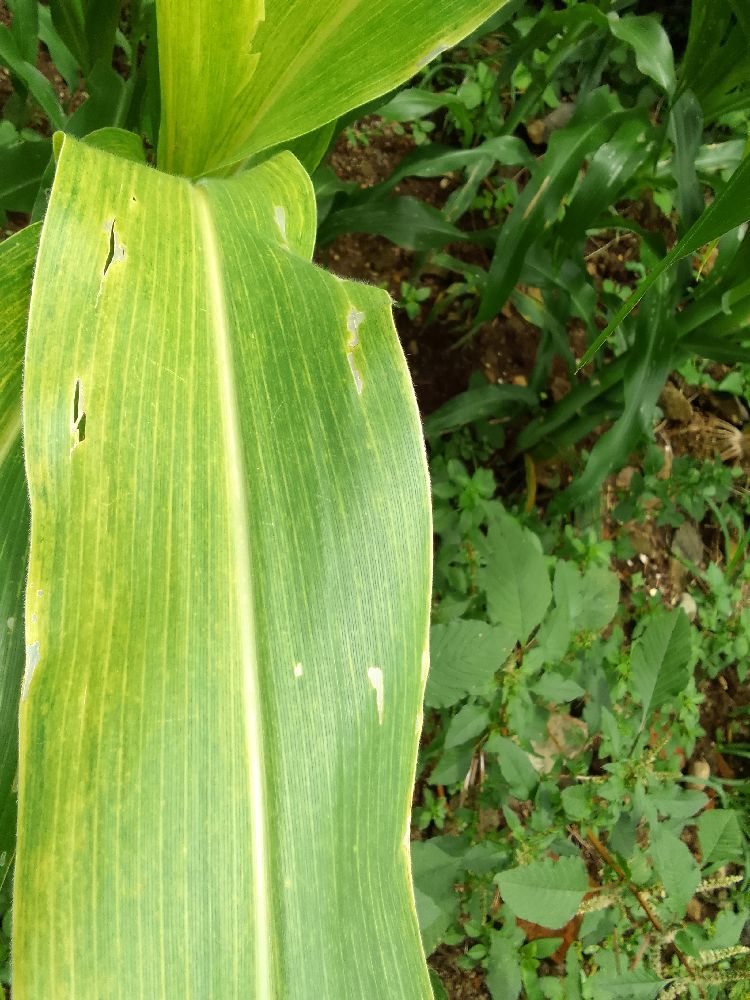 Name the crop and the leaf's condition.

maize, maize lethal necrosis
